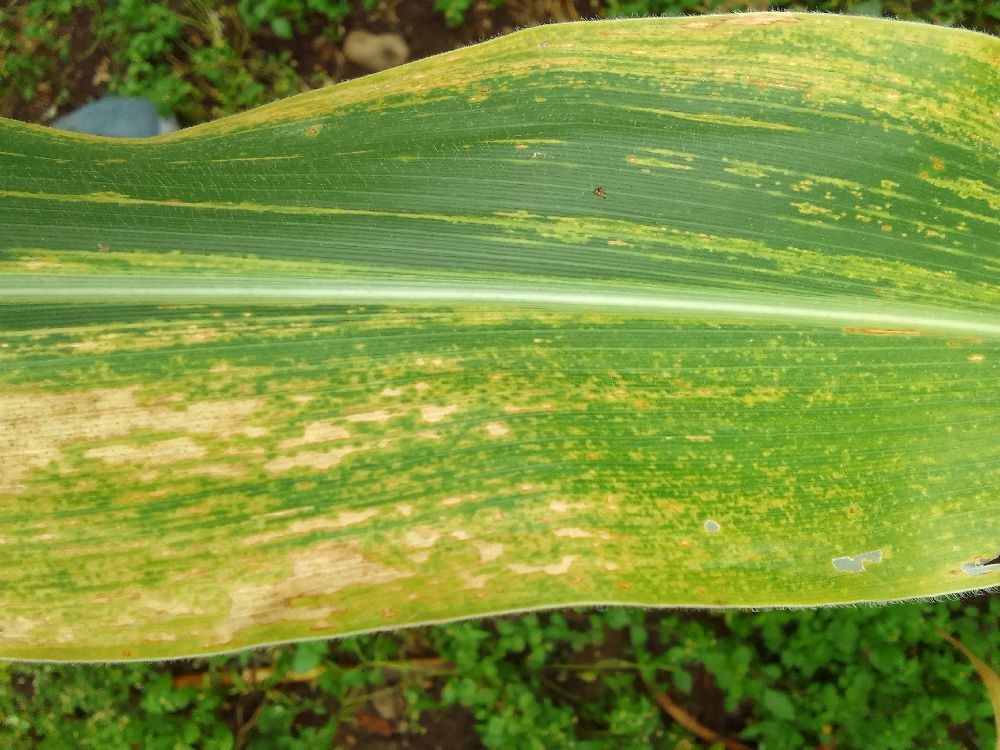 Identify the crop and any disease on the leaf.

maize, maize lethal necrosis
